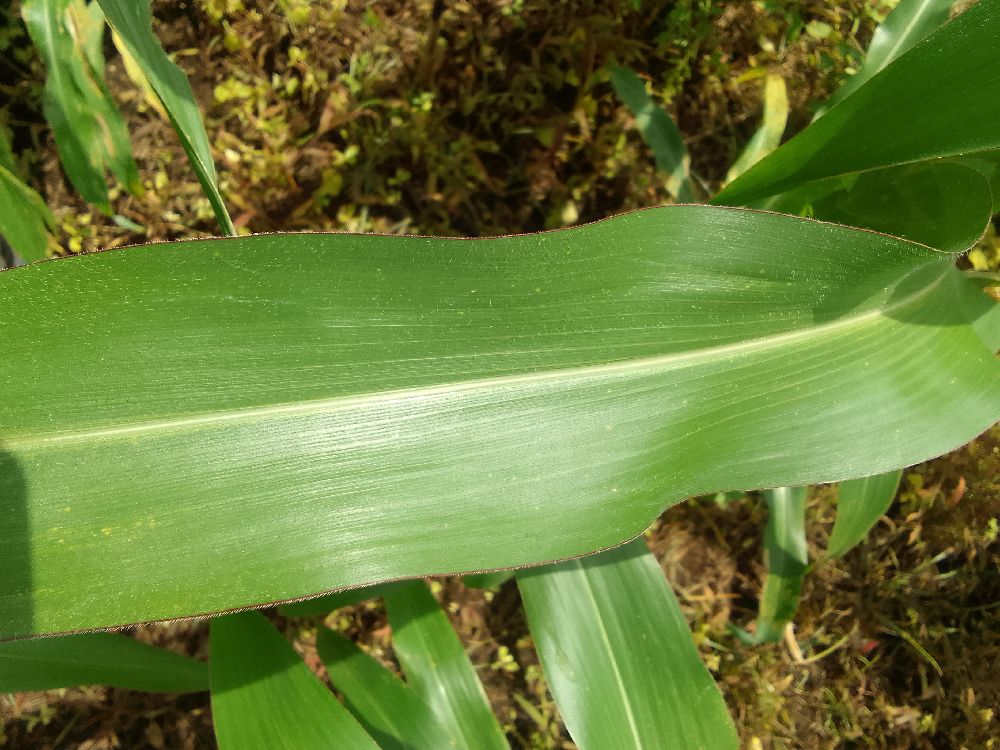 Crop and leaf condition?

maize, healthy
